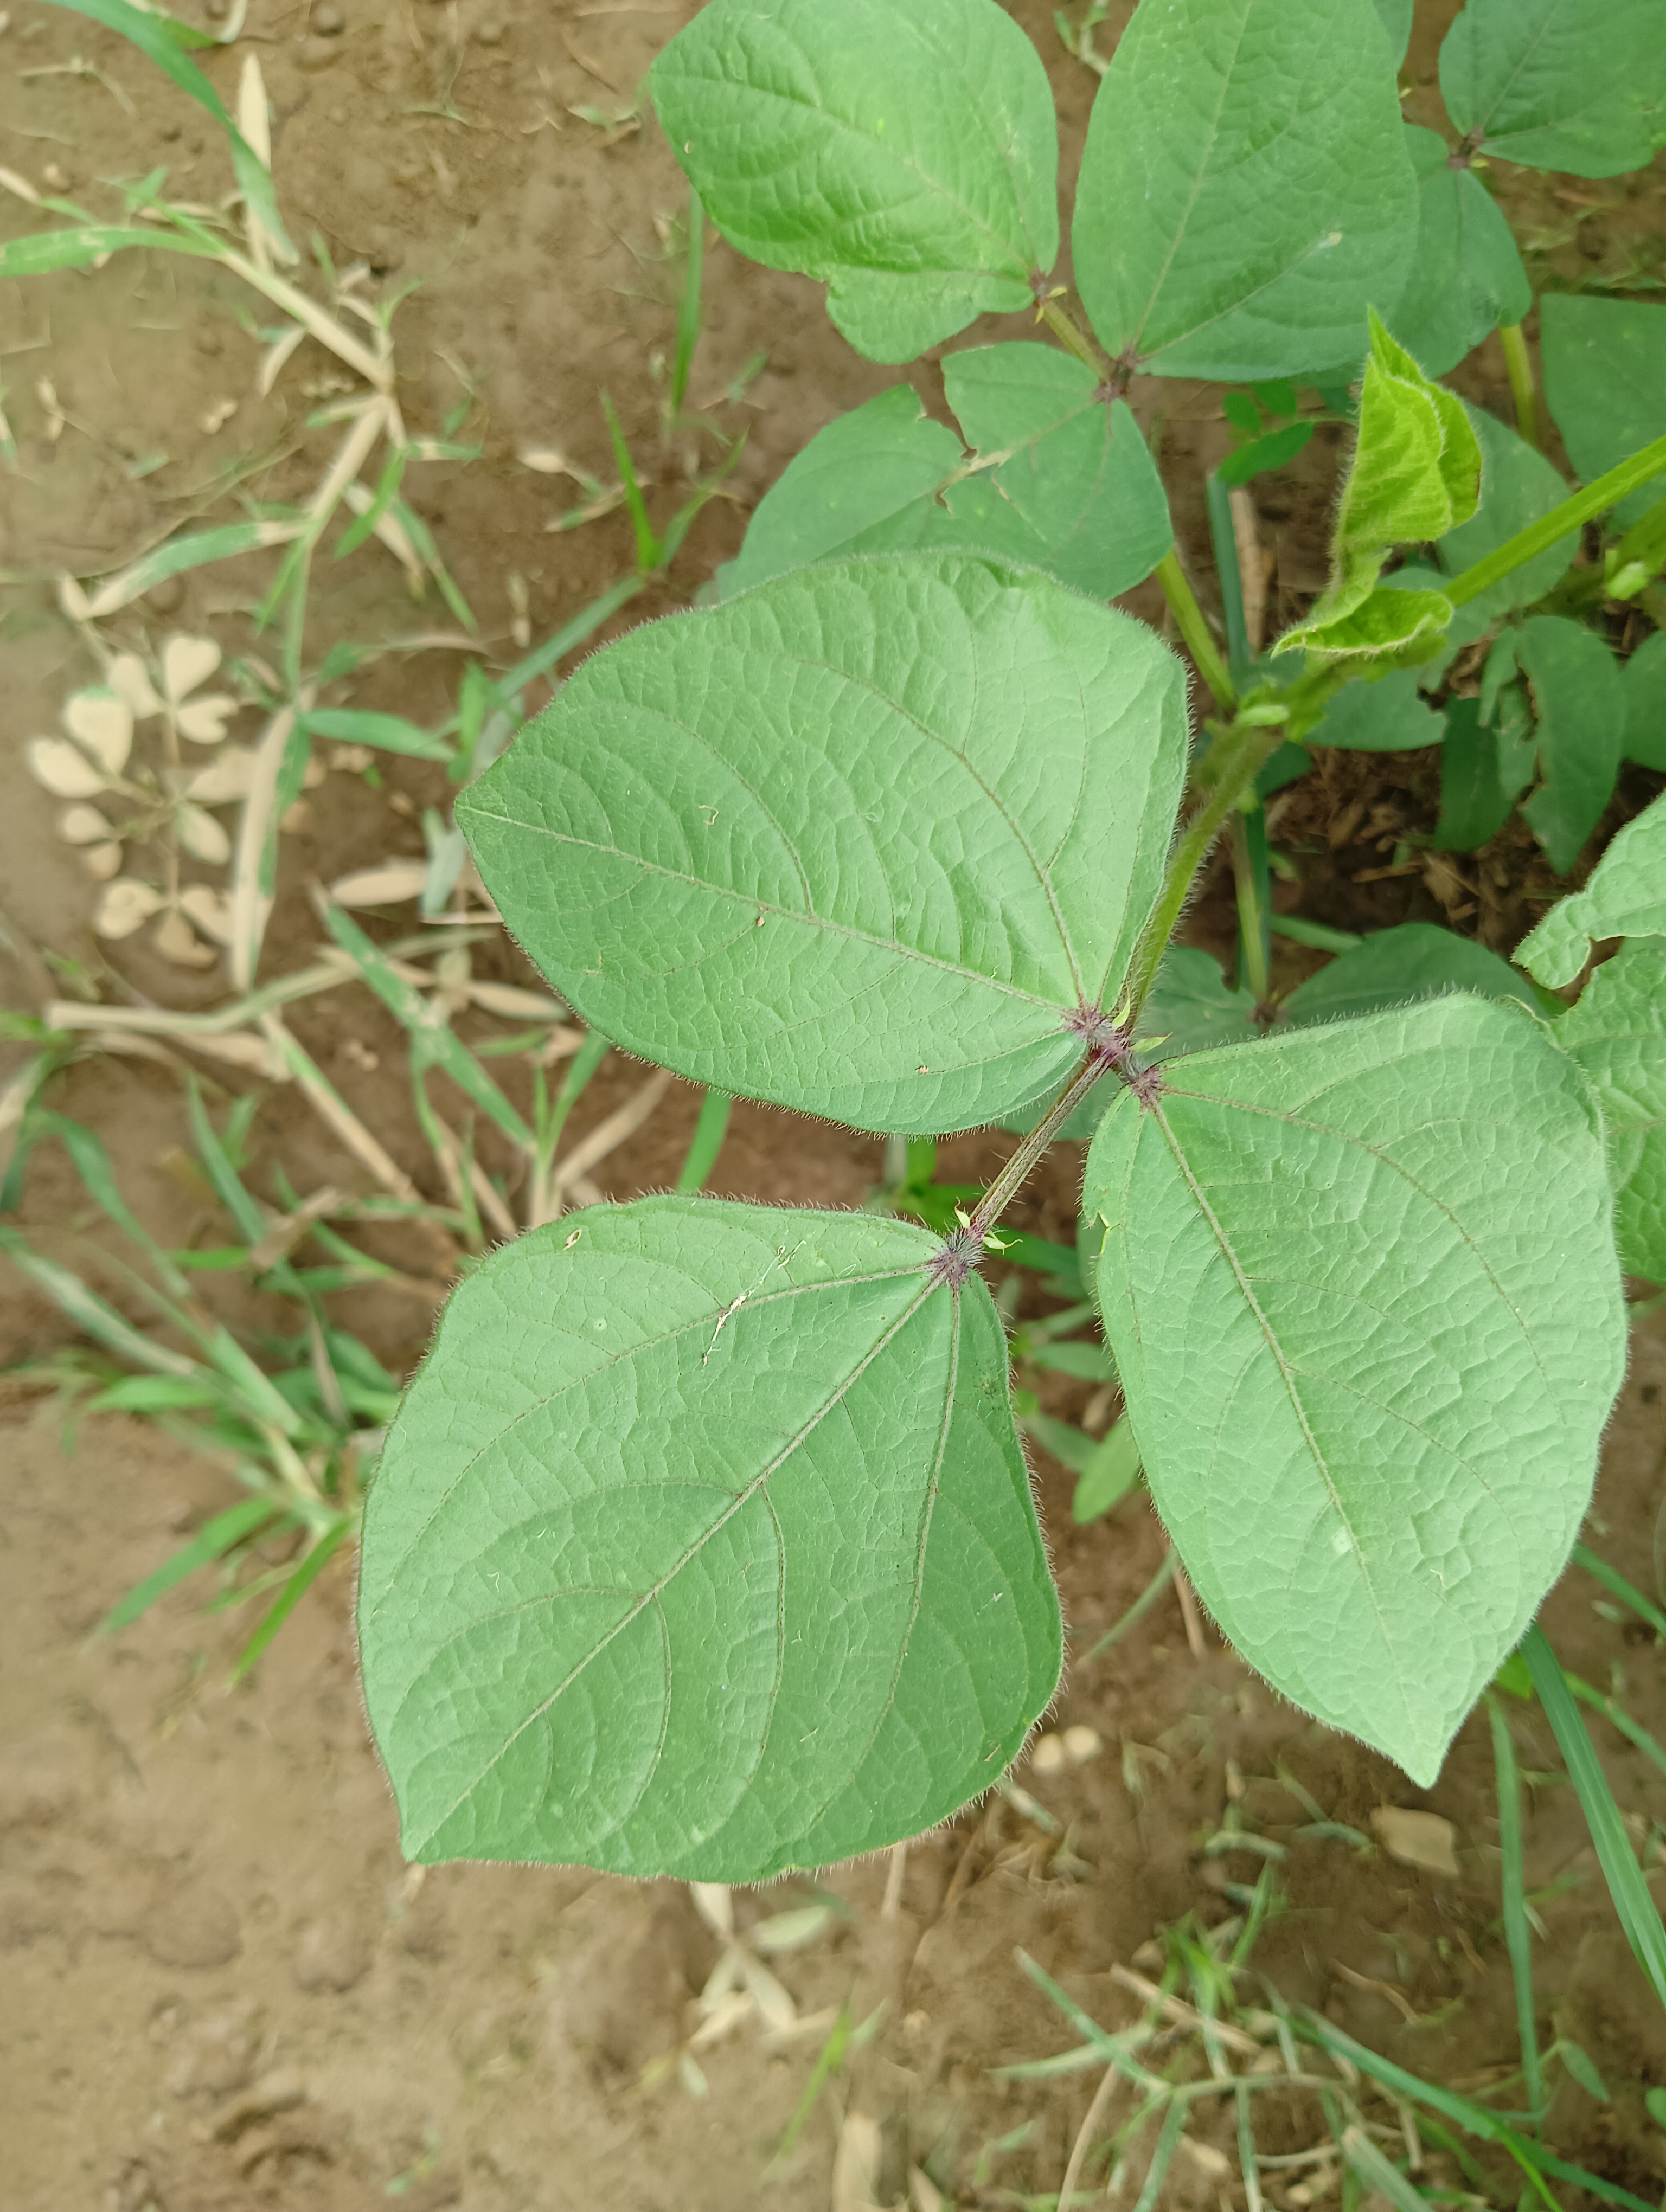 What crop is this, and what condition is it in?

mungbean, healthy
